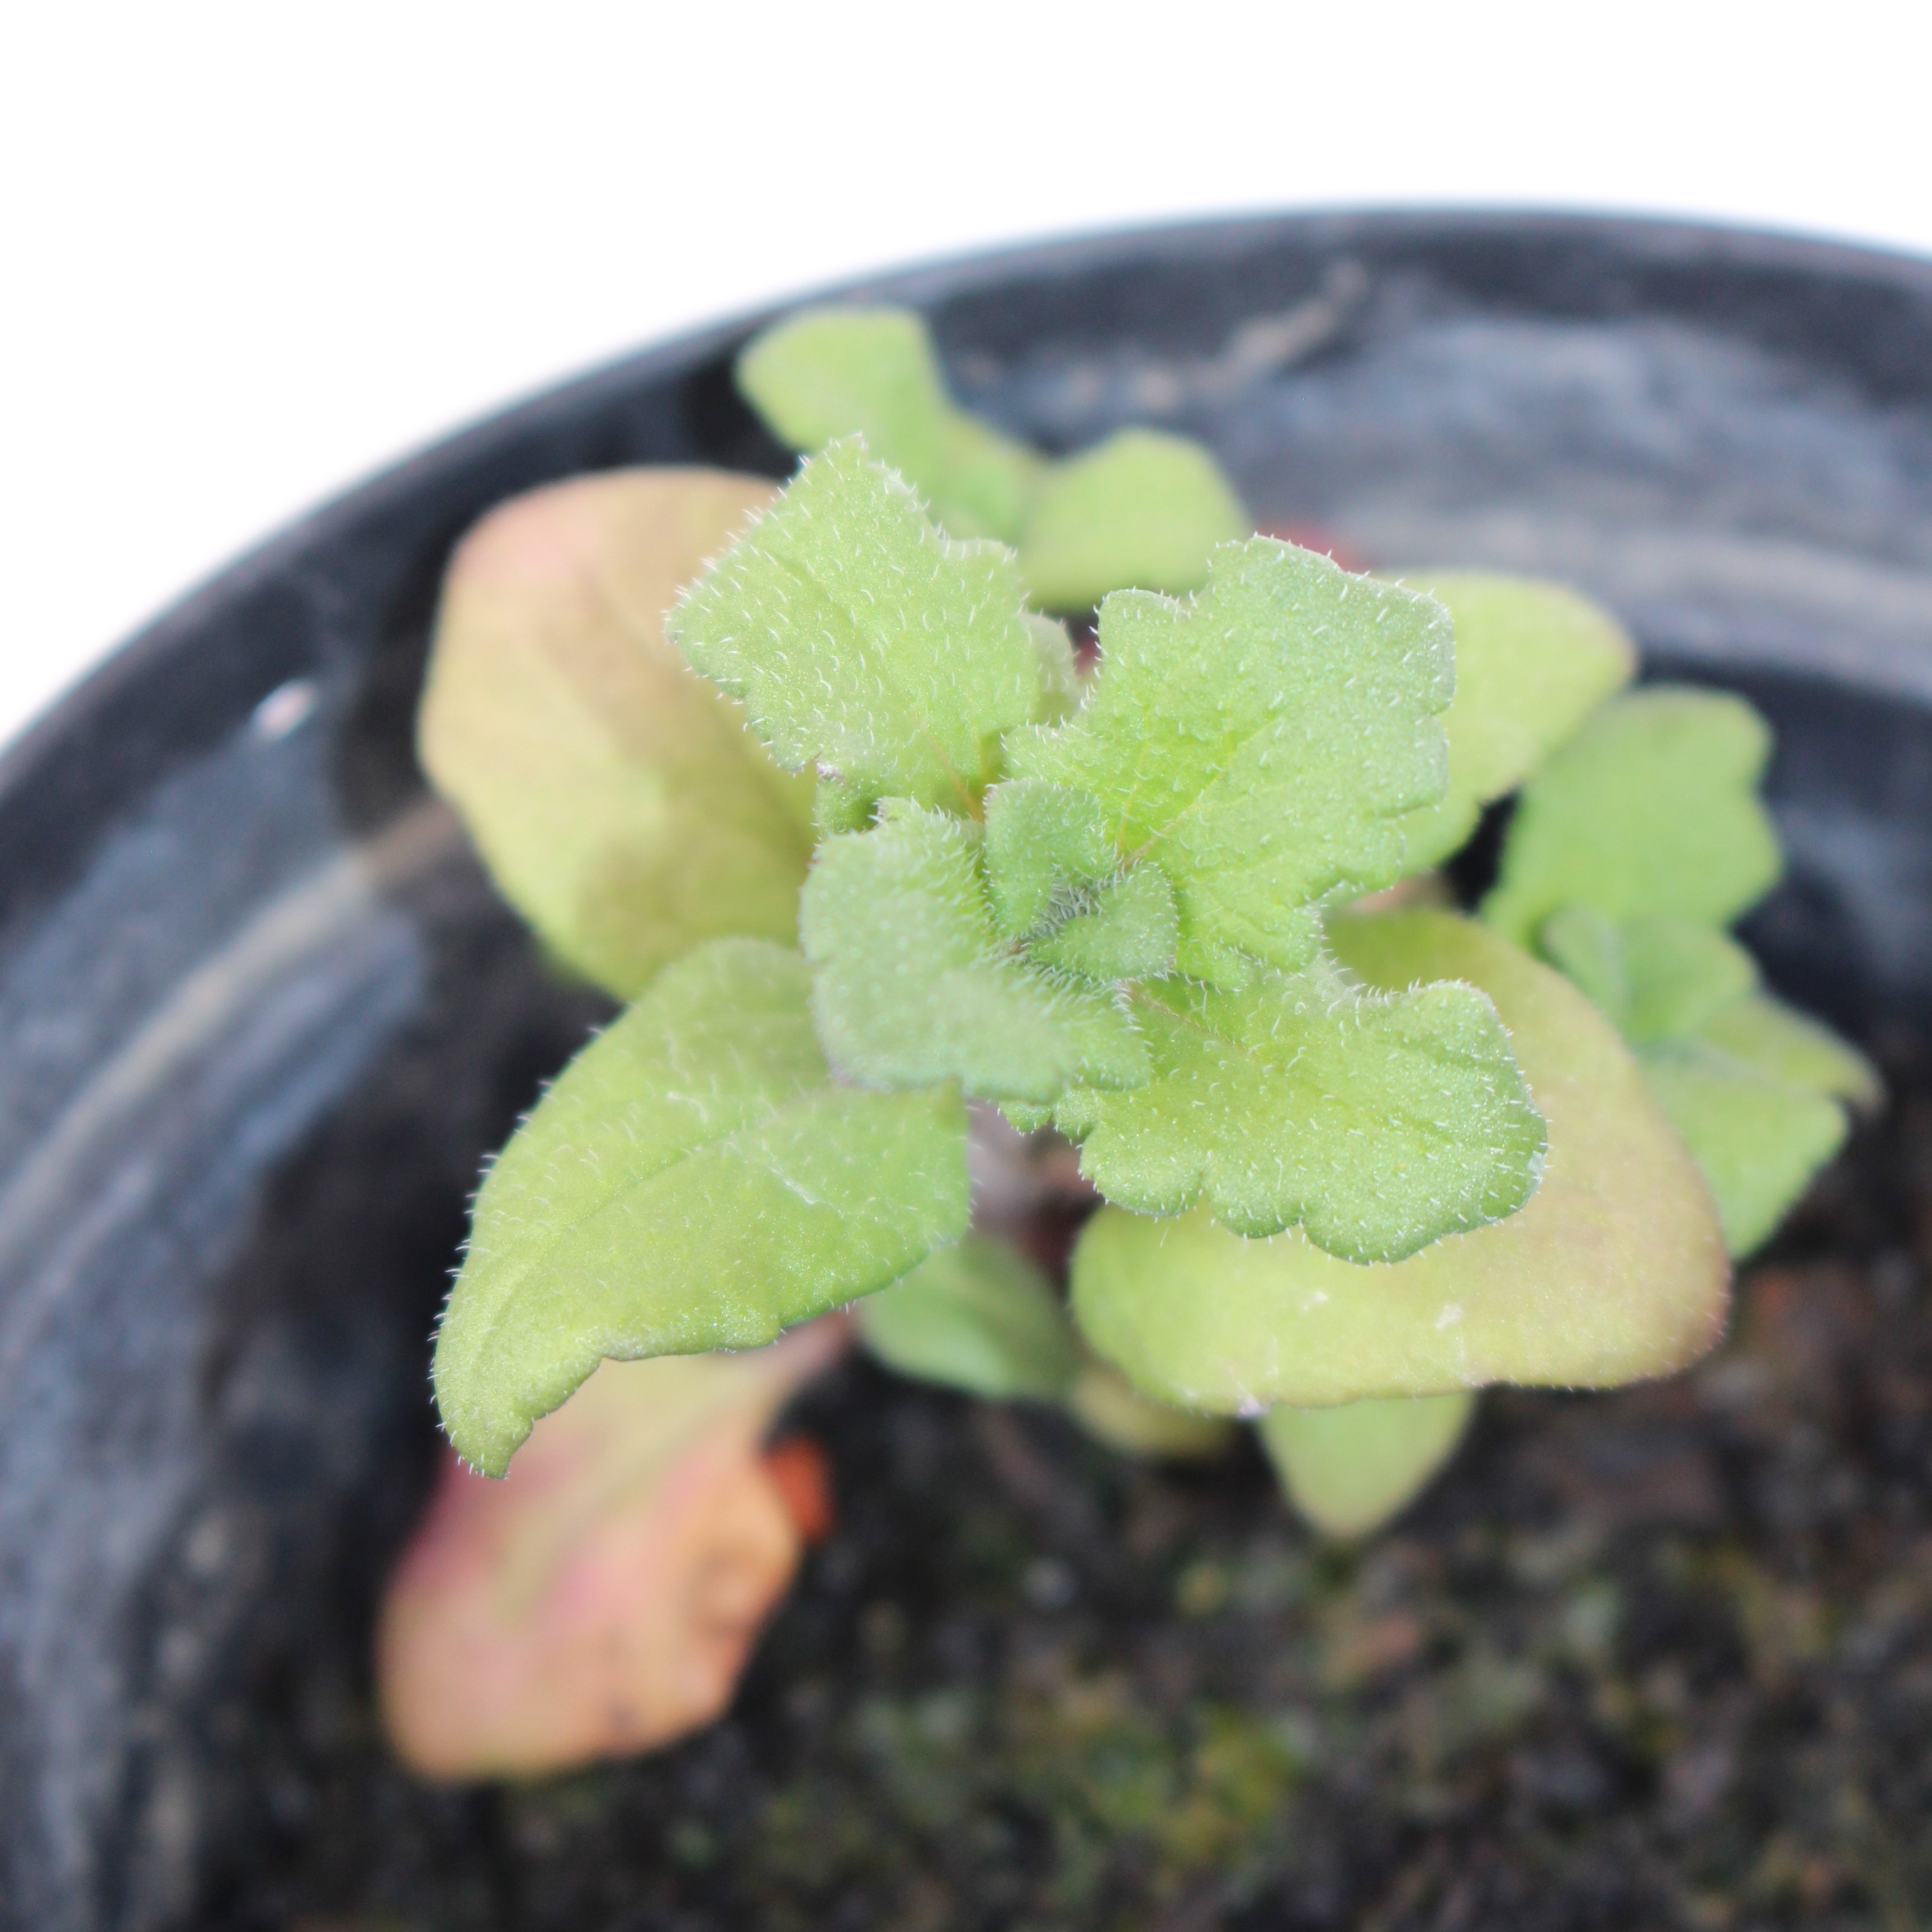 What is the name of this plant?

Veronica persica
